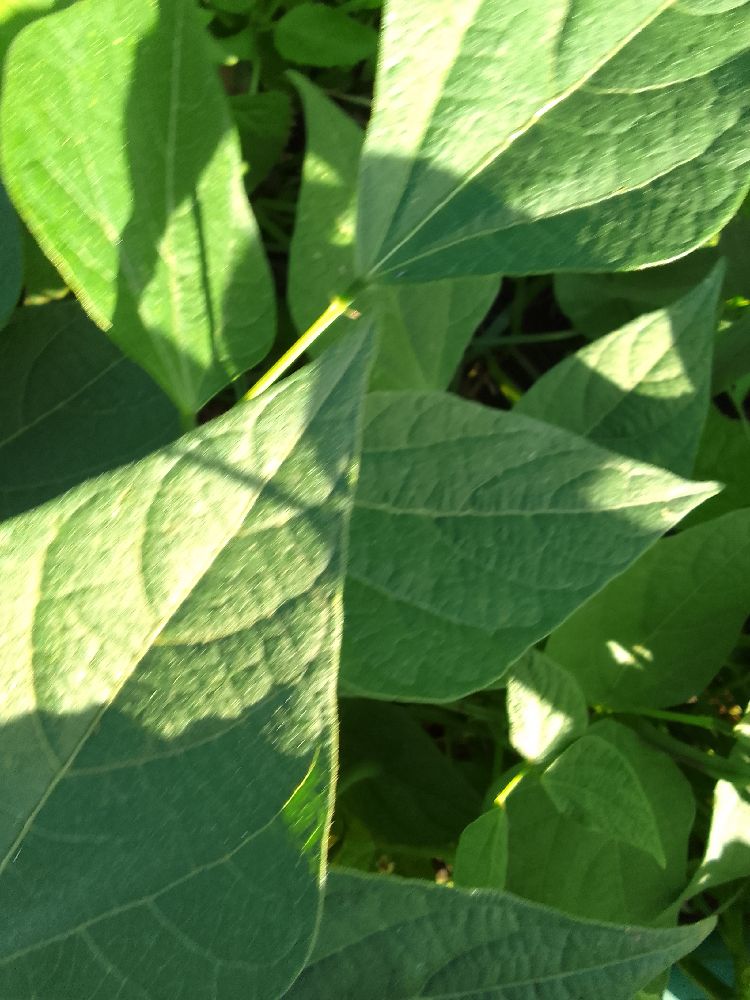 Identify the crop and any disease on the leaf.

common bean, healthy
